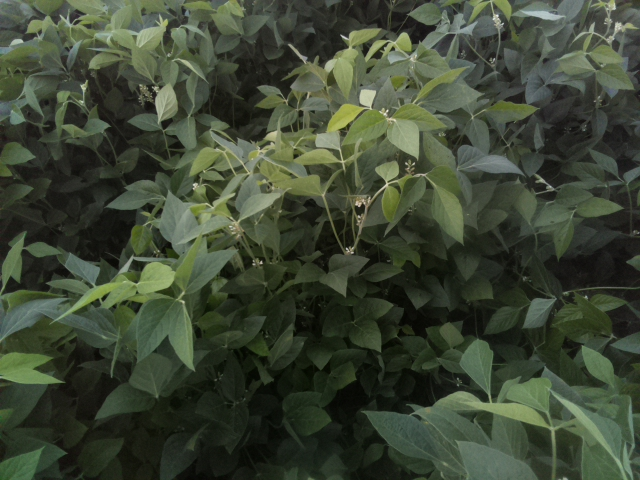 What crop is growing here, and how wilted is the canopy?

soybean, leaves with no wilting
